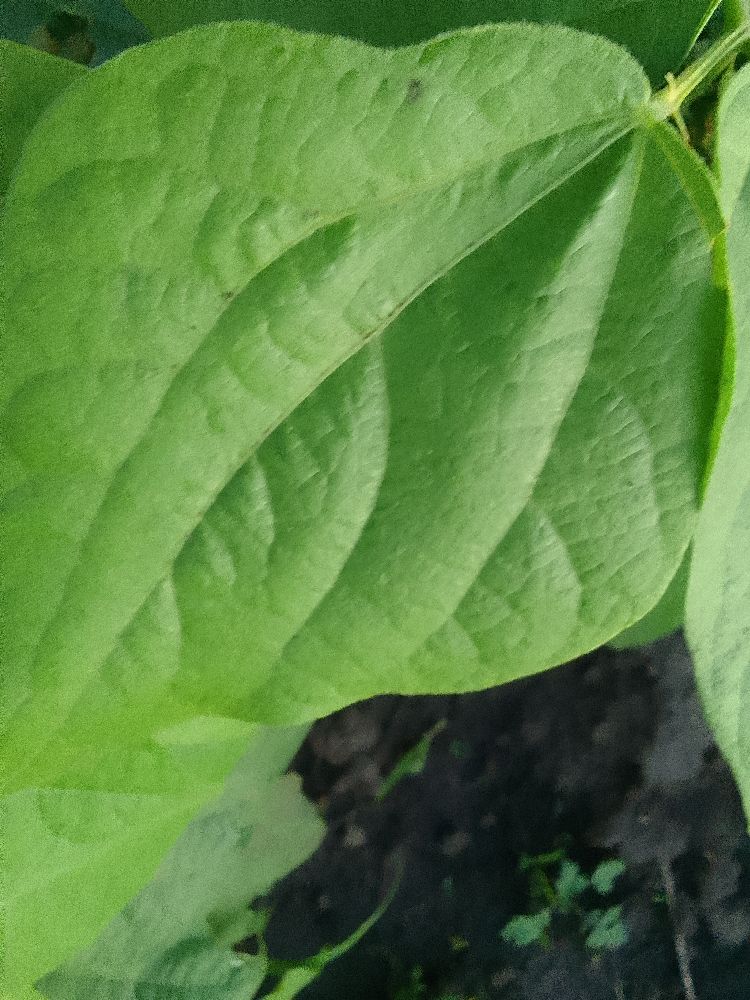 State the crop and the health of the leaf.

common bean, healthy
